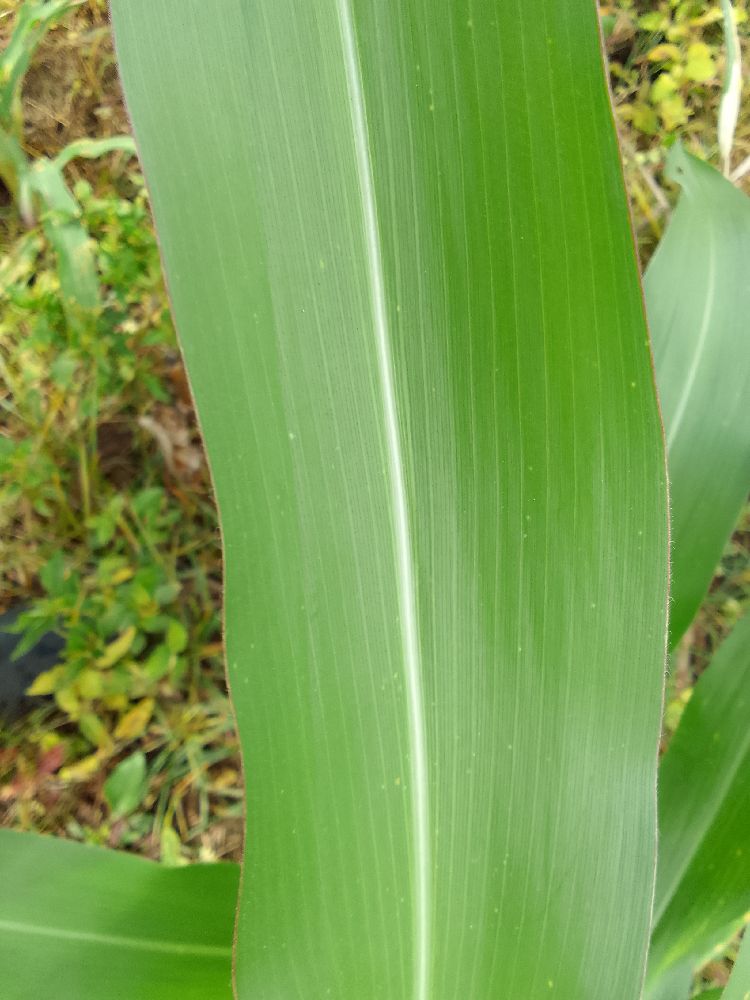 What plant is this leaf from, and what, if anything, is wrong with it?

maize, healthy
